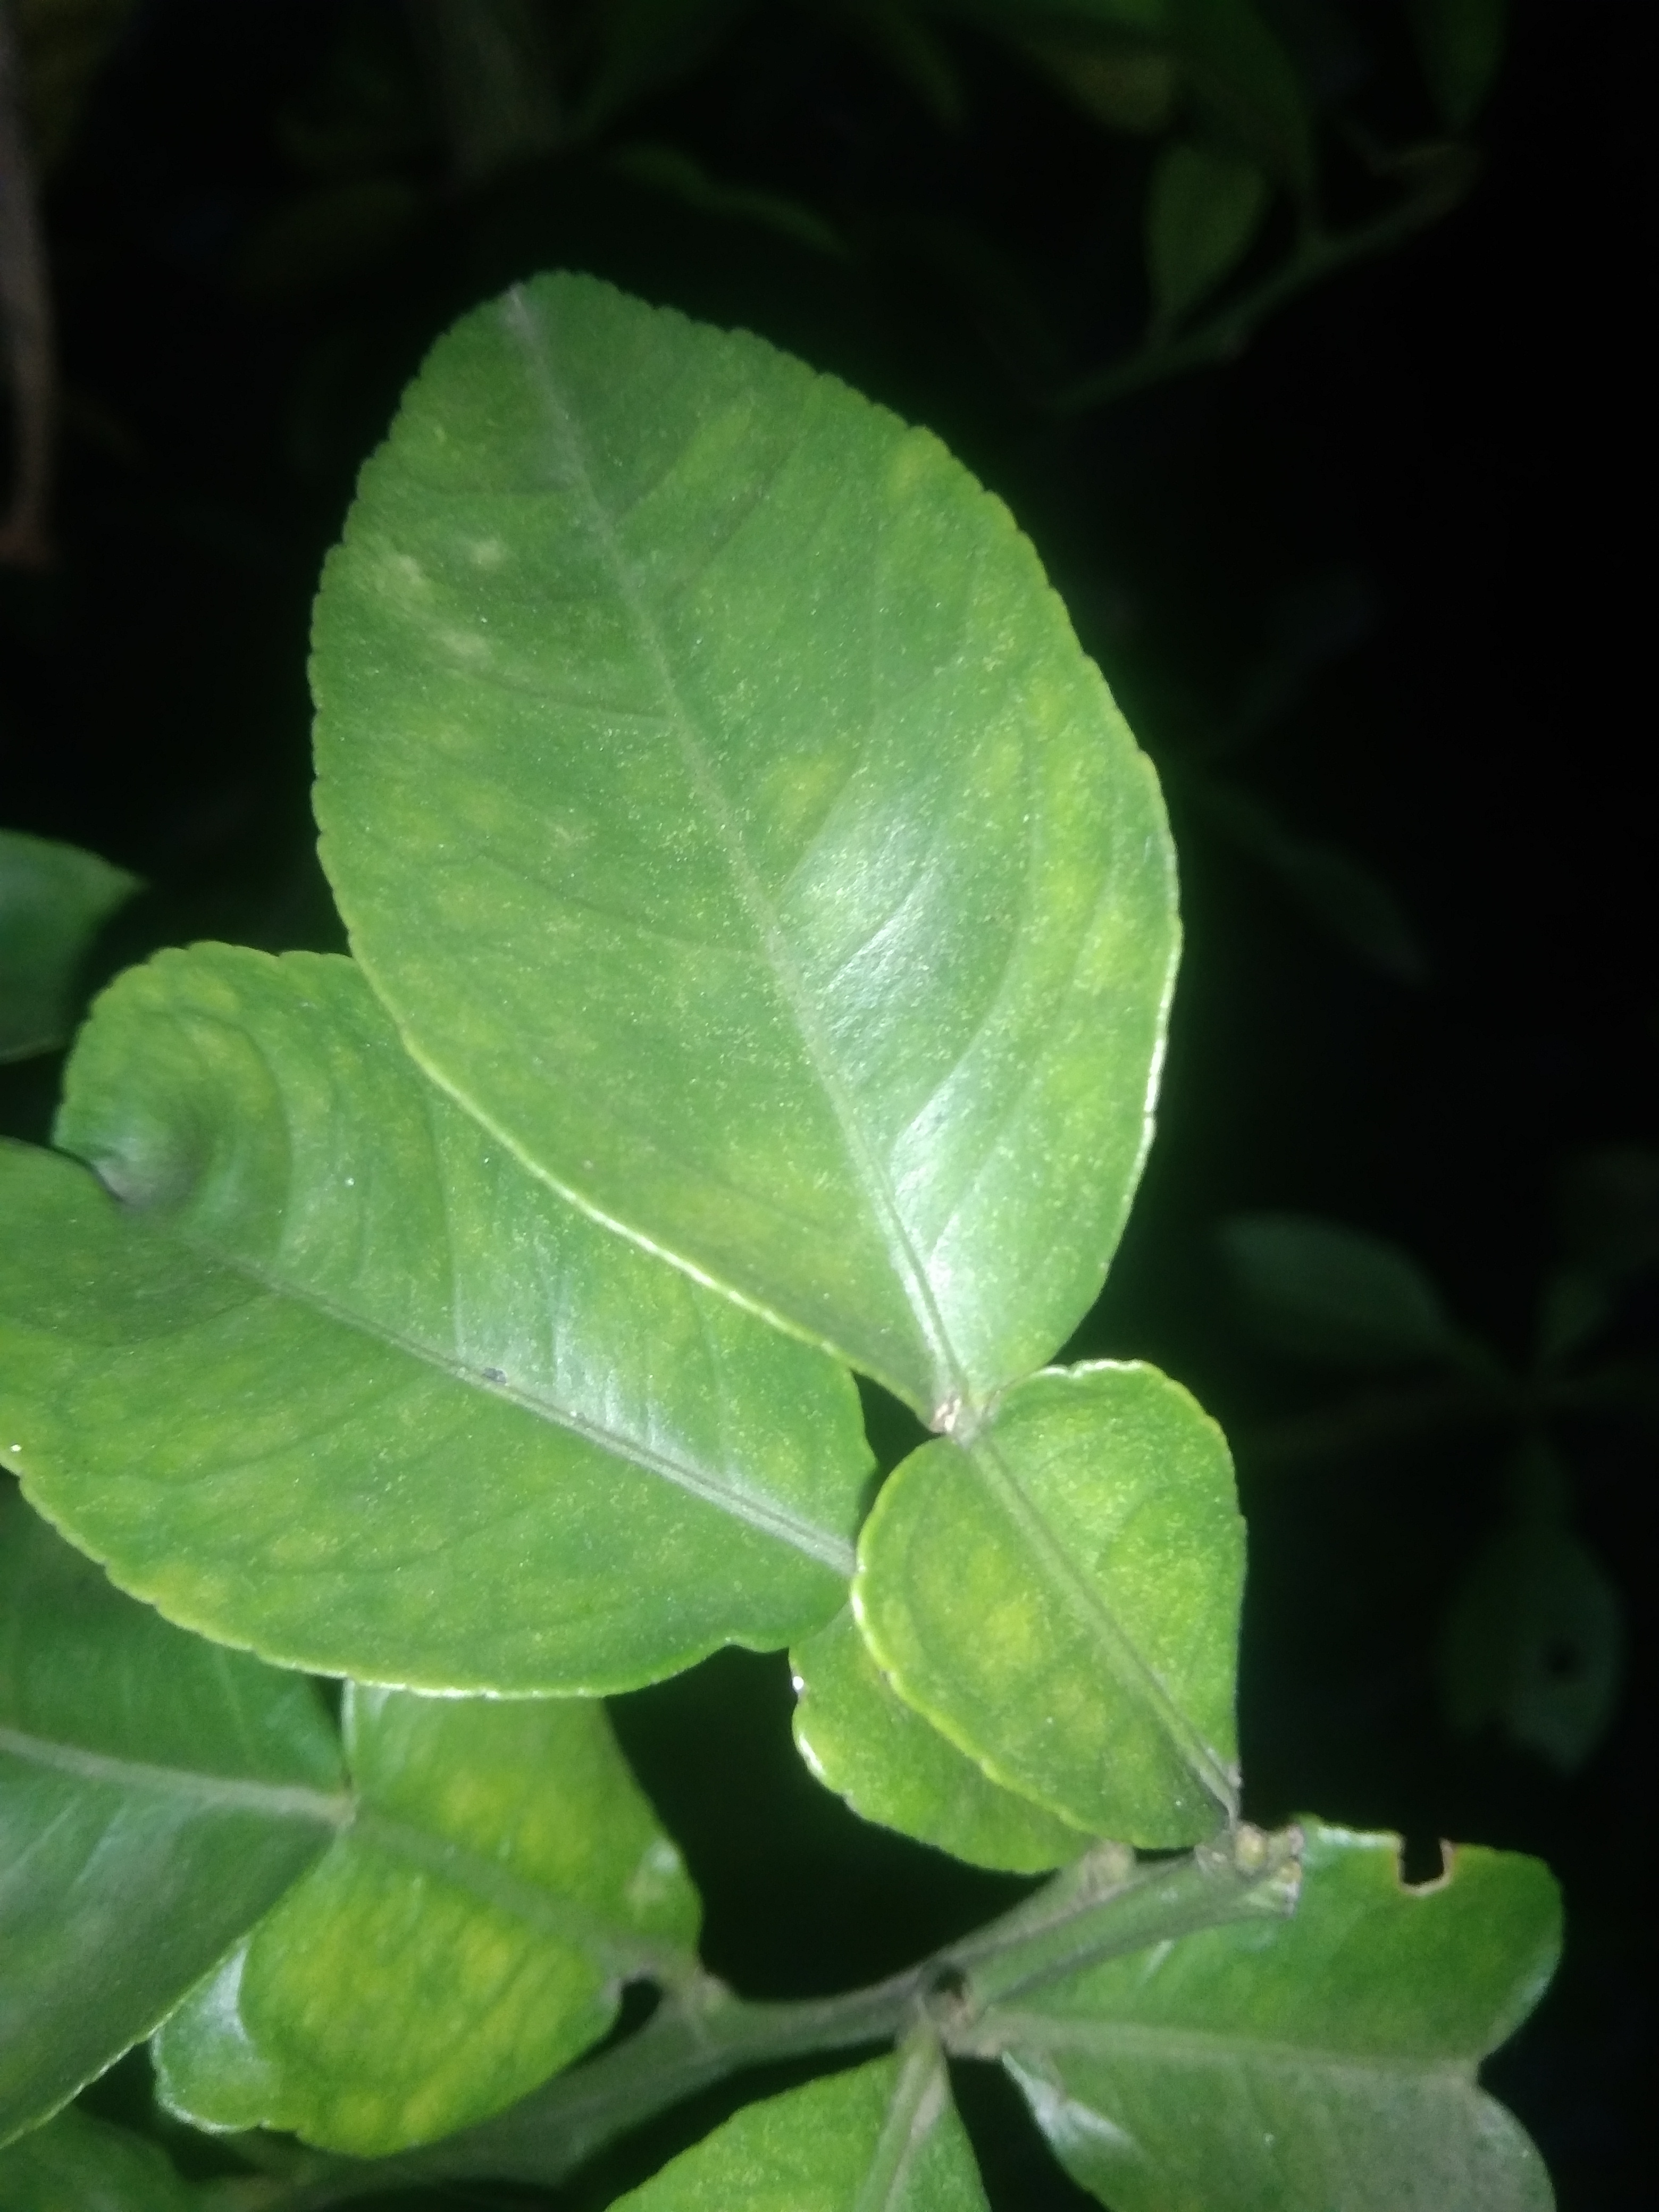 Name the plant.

lemon
